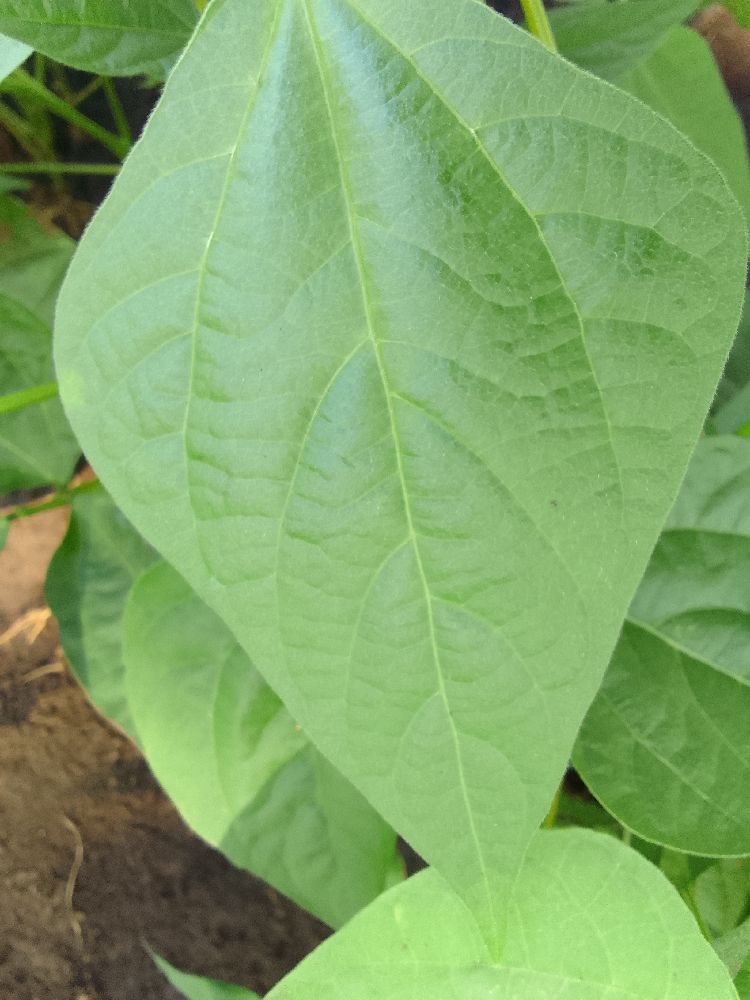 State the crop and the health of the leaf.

common bean, healthy
